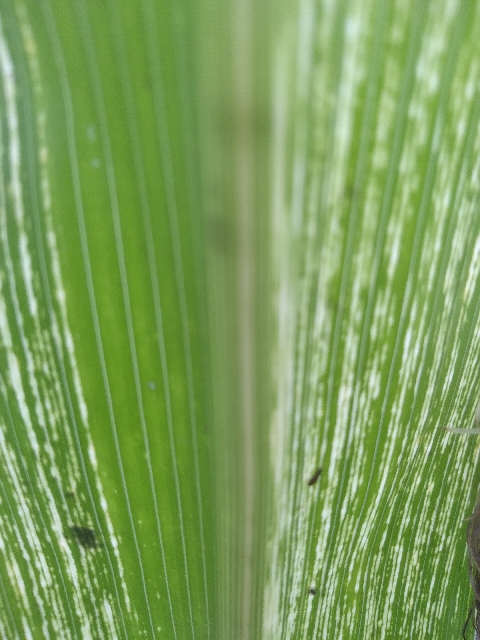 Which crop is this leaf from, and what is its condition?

maize, maize streak virus
